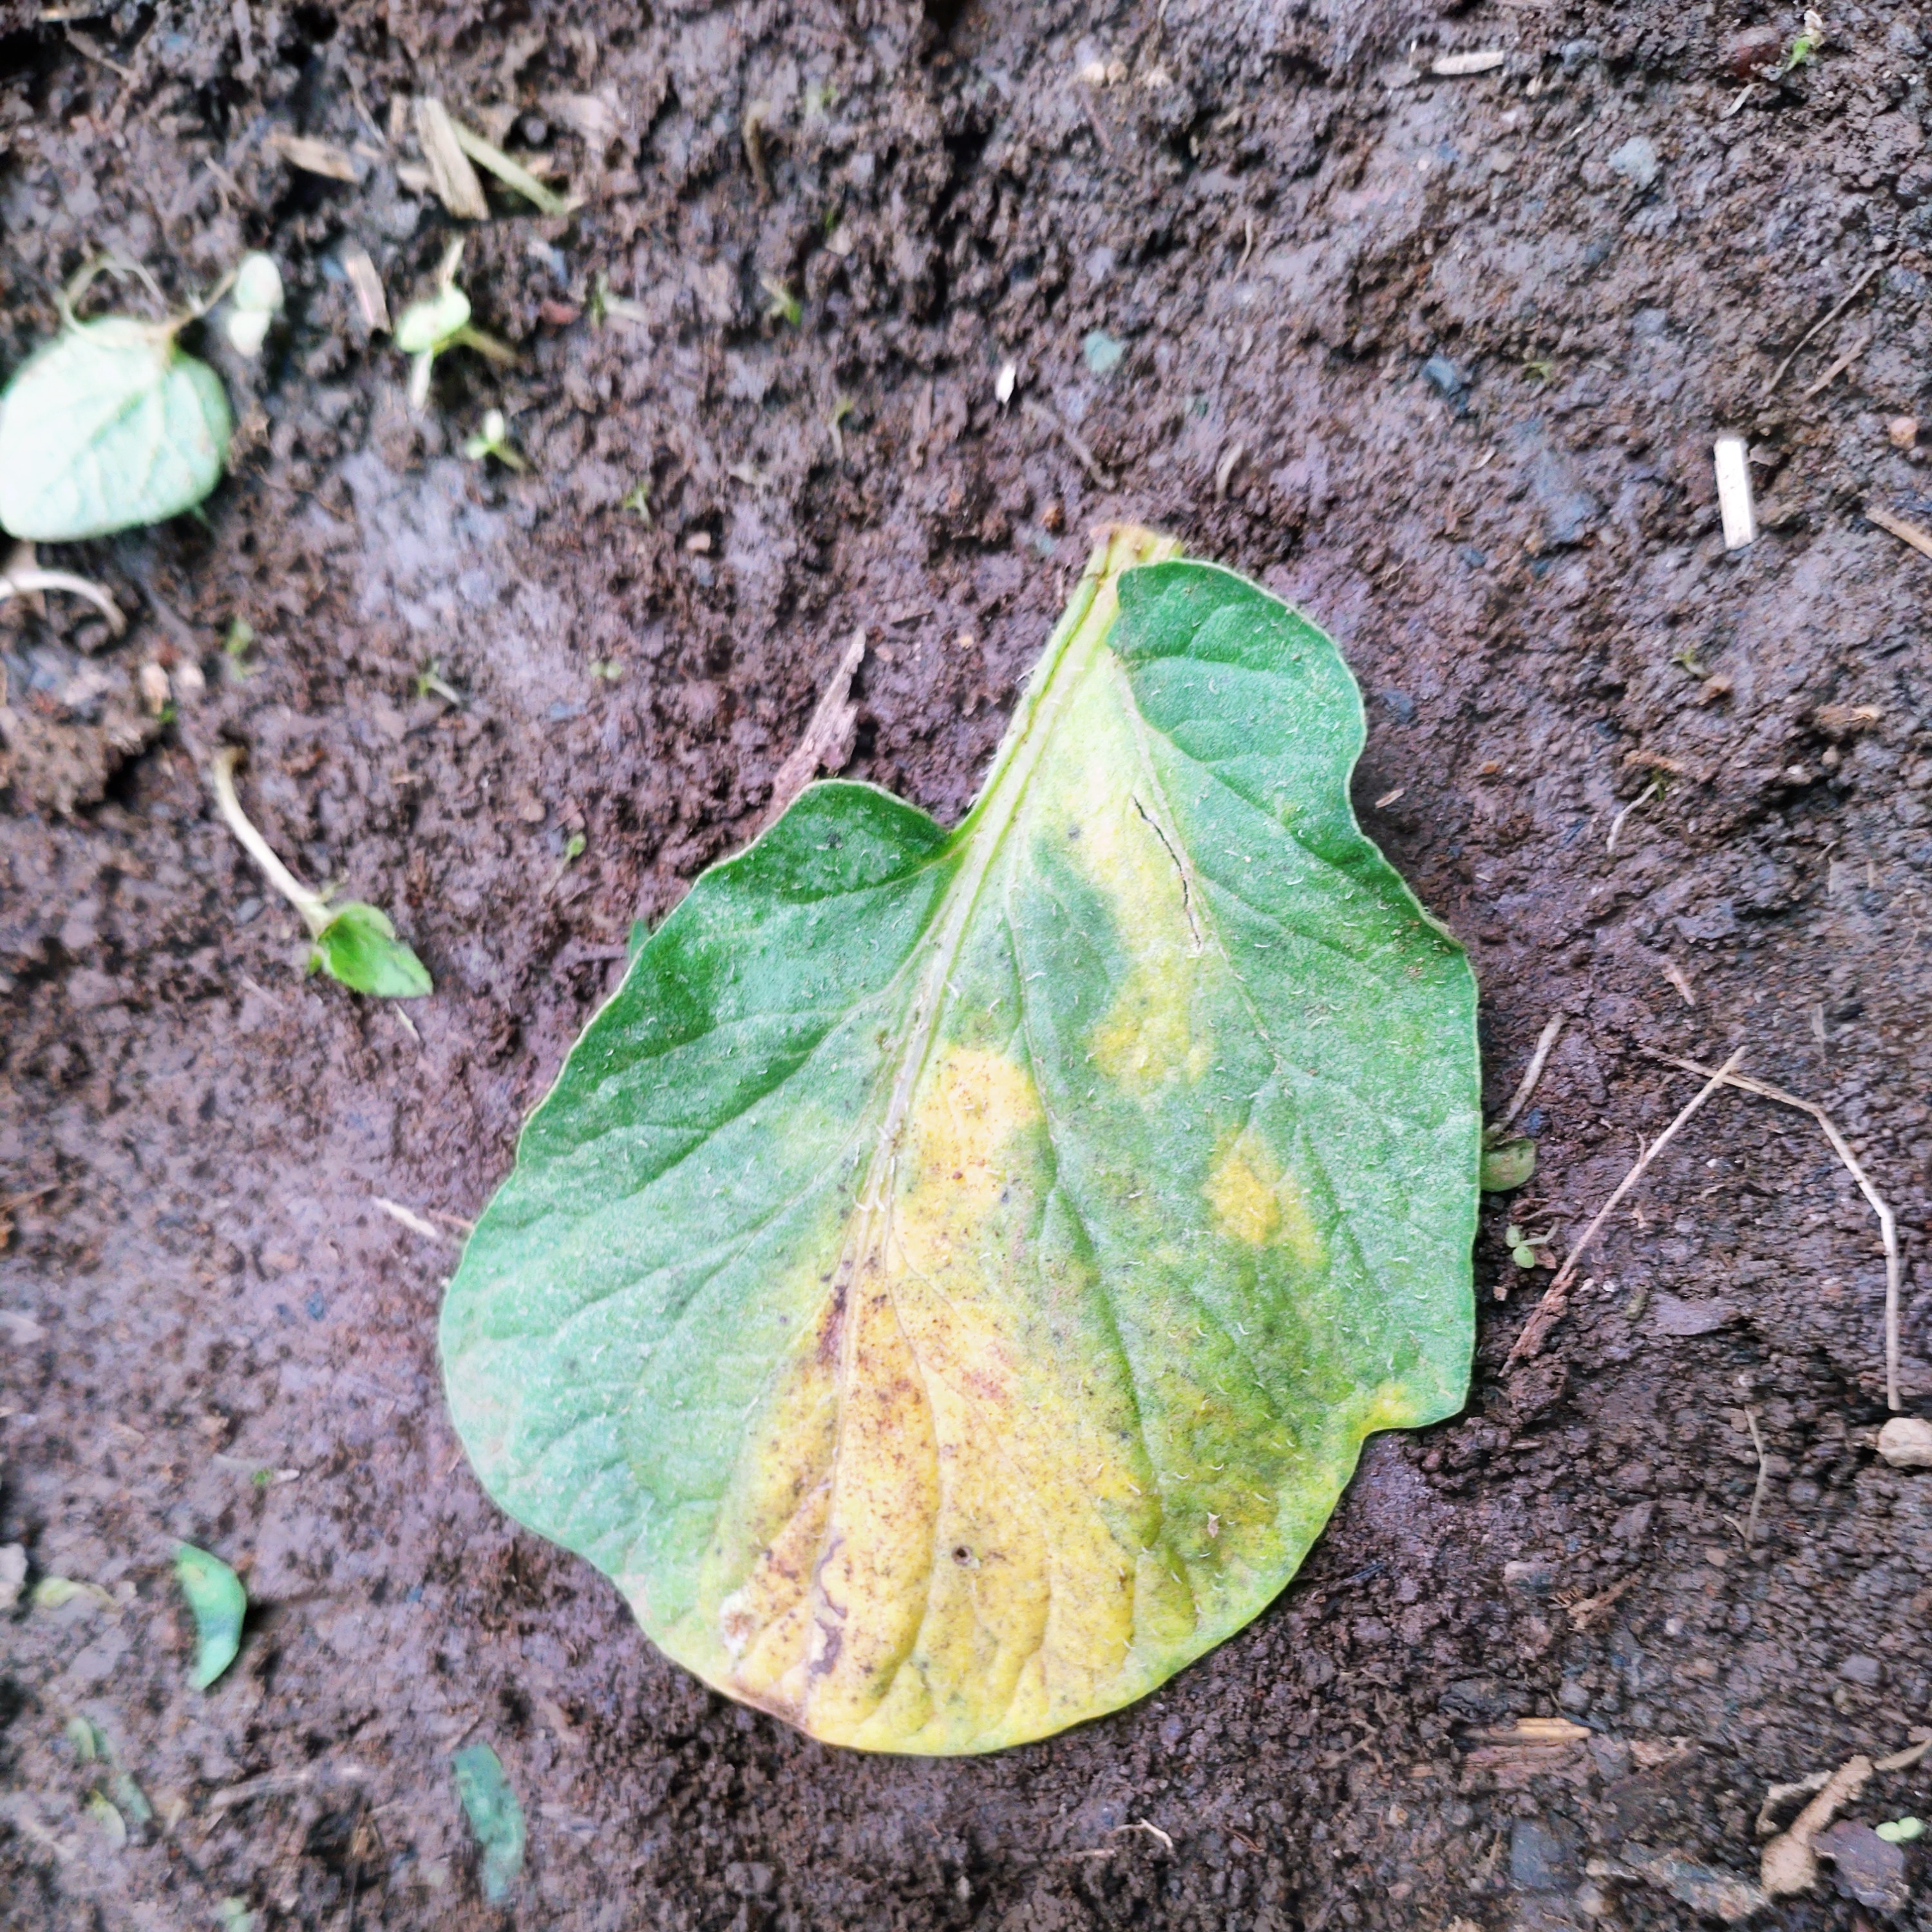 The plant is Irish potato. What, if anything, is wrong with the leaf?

late blight
